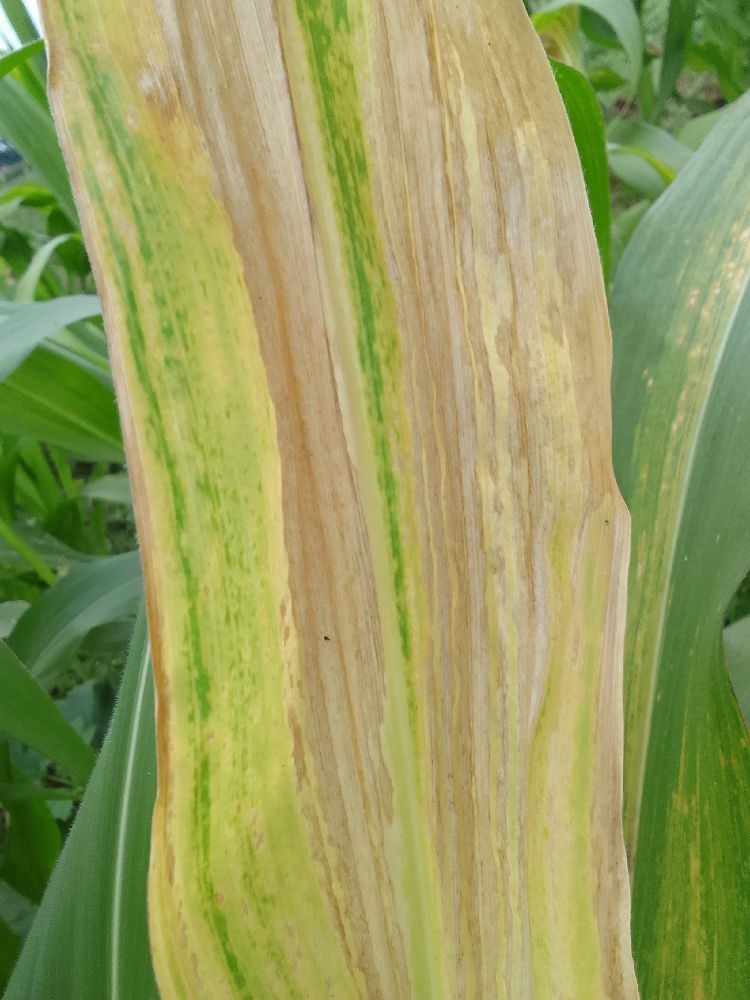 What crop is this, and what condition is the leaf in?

maize, maize lethal necrosis
